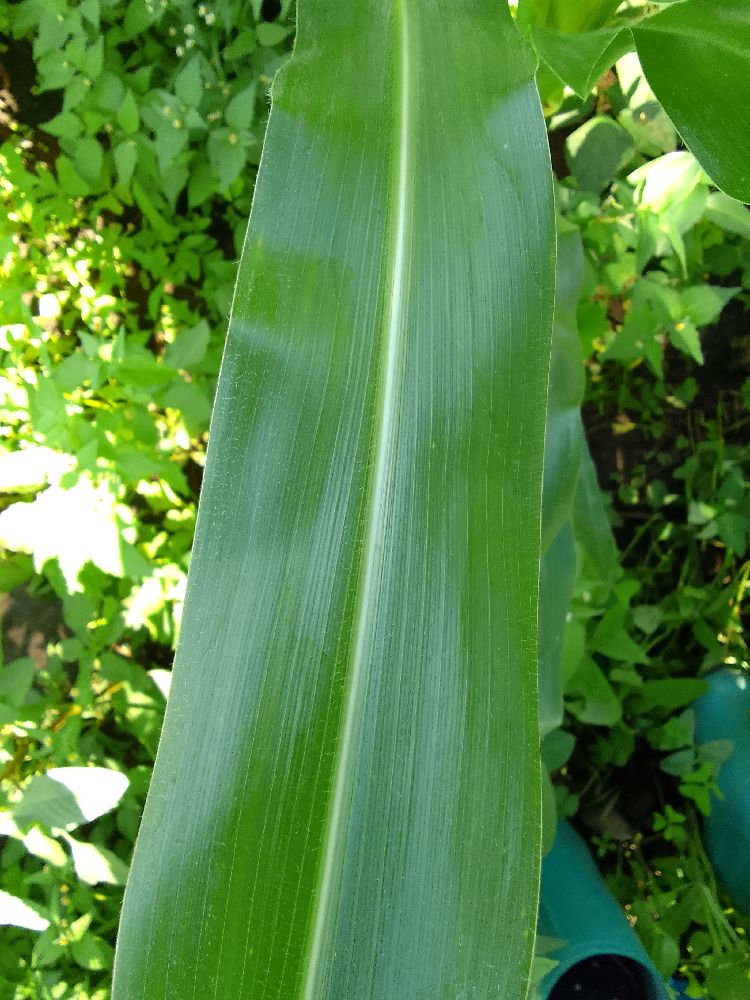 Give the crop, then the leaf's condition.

maize, healthy
